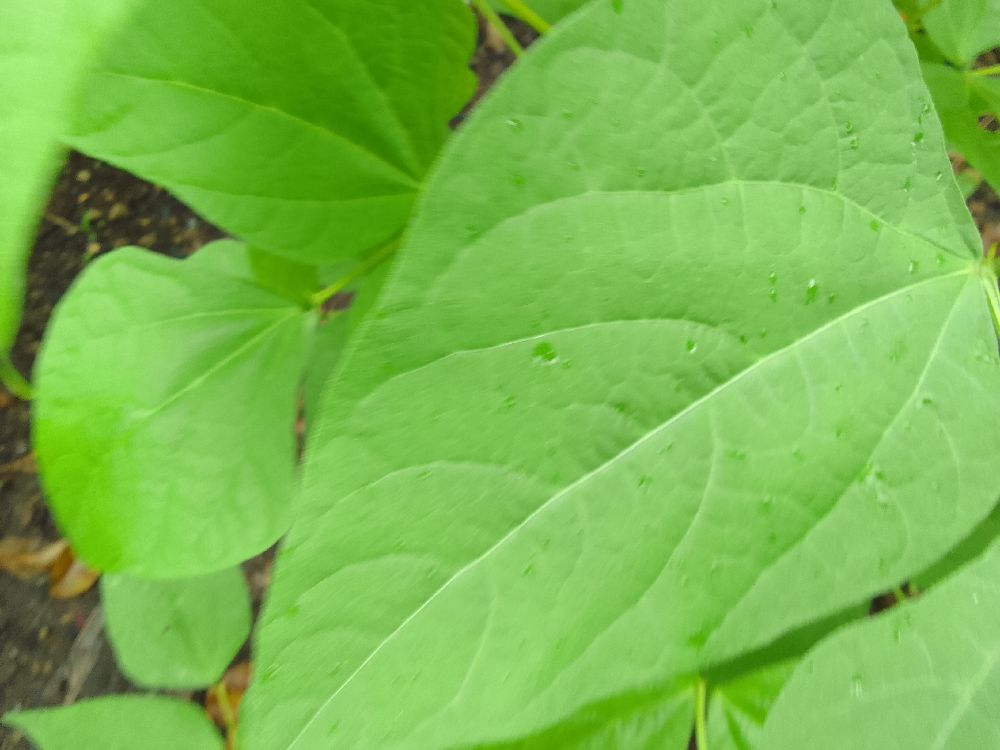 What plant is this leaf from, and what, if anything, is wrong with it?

common bean, healthy
